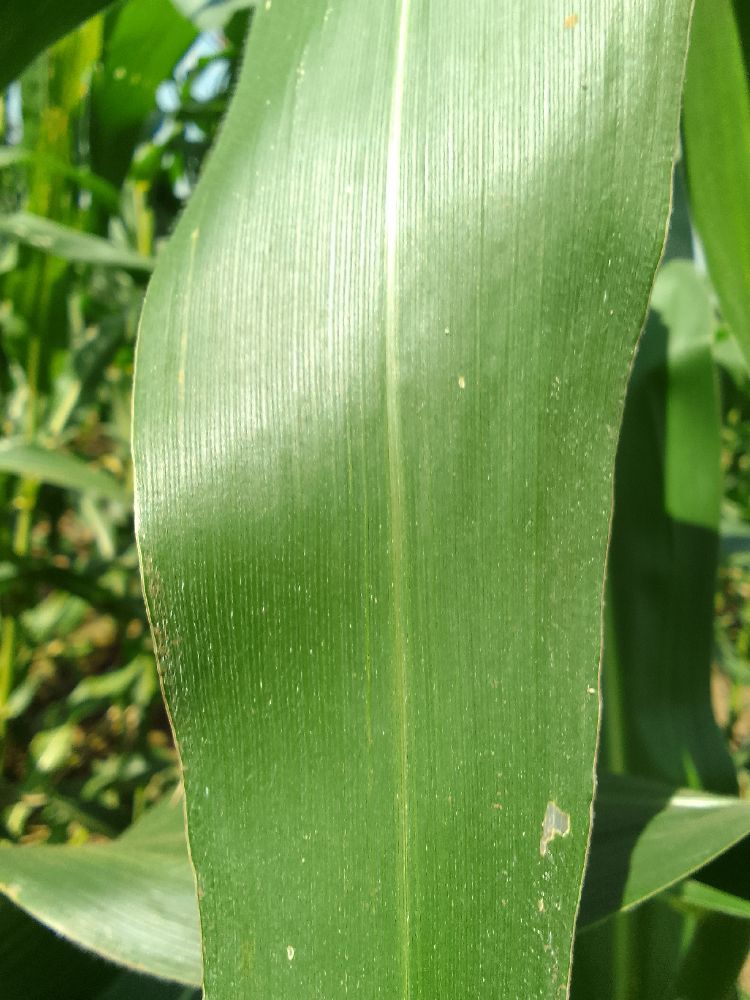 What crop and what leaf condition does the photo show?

maize, healthy
